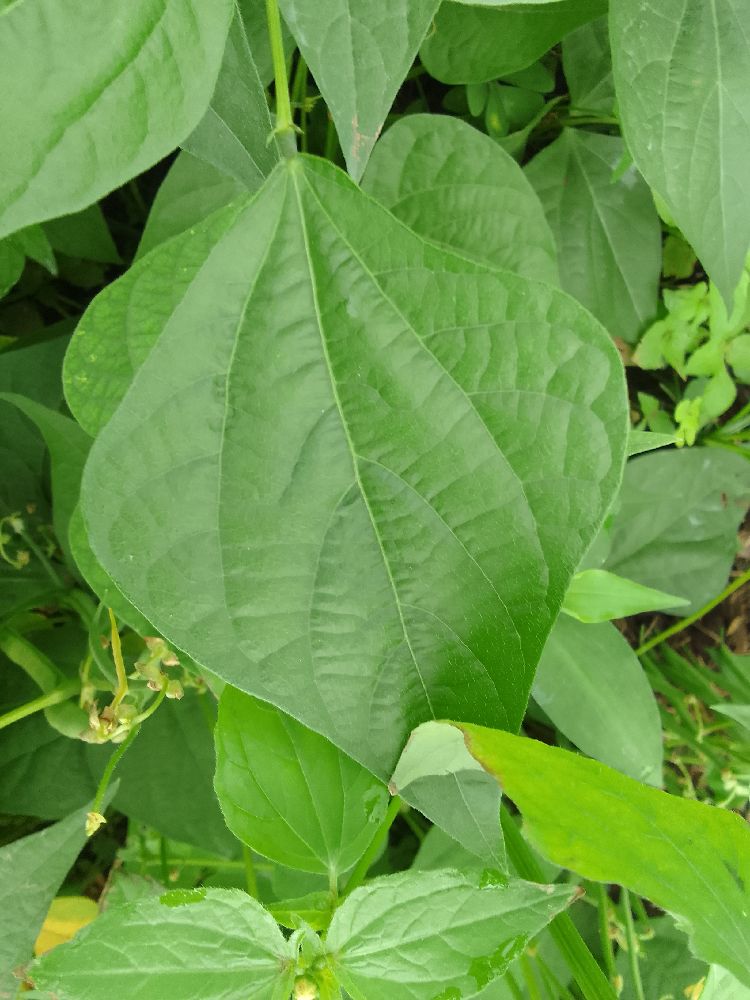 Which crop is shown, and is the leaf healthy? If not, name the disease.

common bean, healthy
